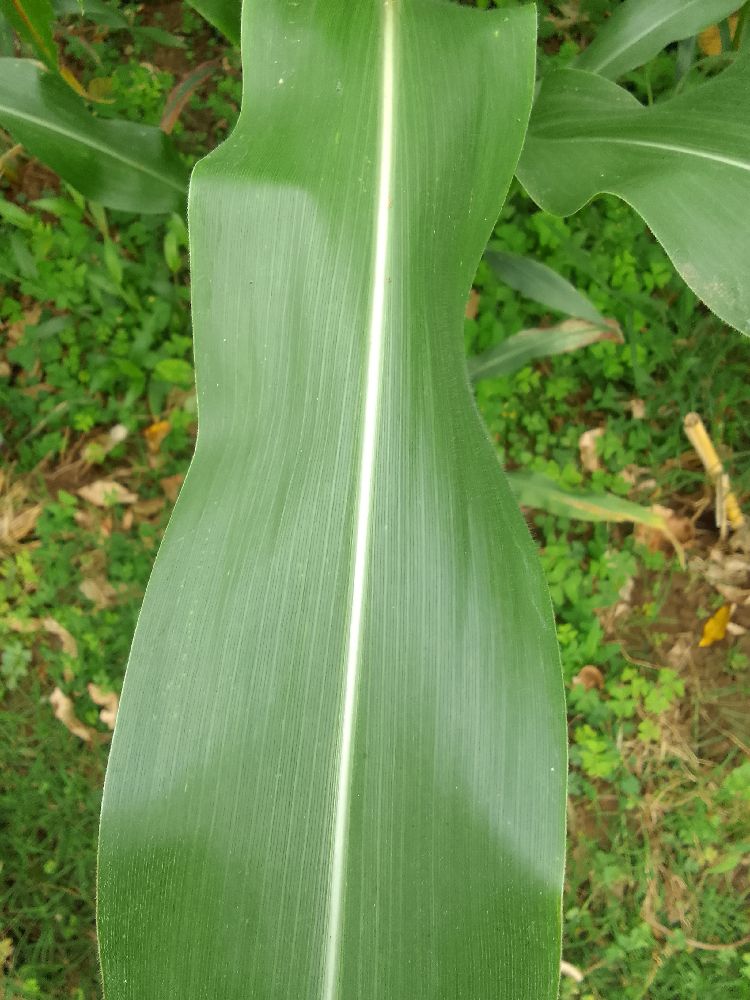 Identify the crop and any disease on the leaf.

maize, healthy
